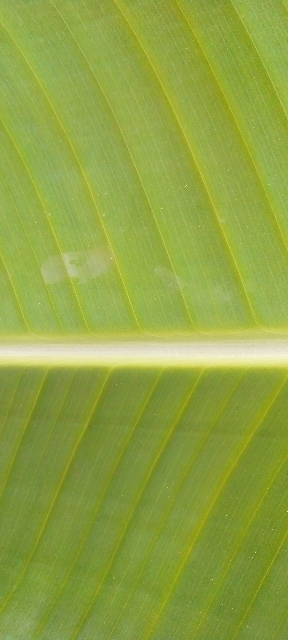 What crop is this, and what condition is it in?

banana, healthy
